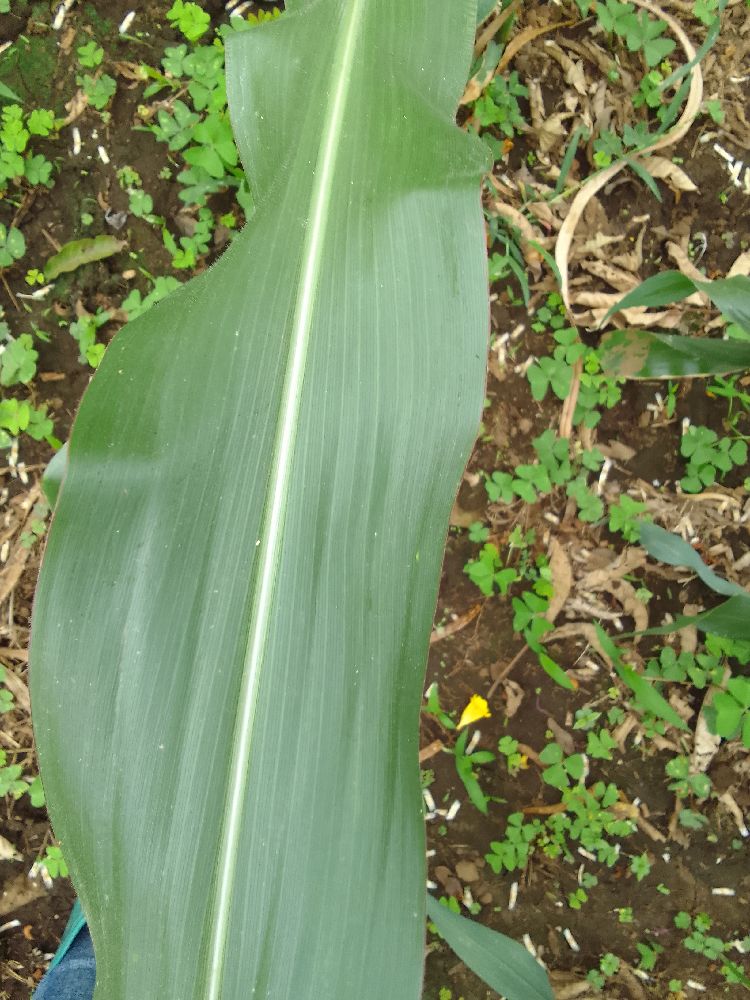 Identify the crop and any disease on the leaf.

maize, healthy
